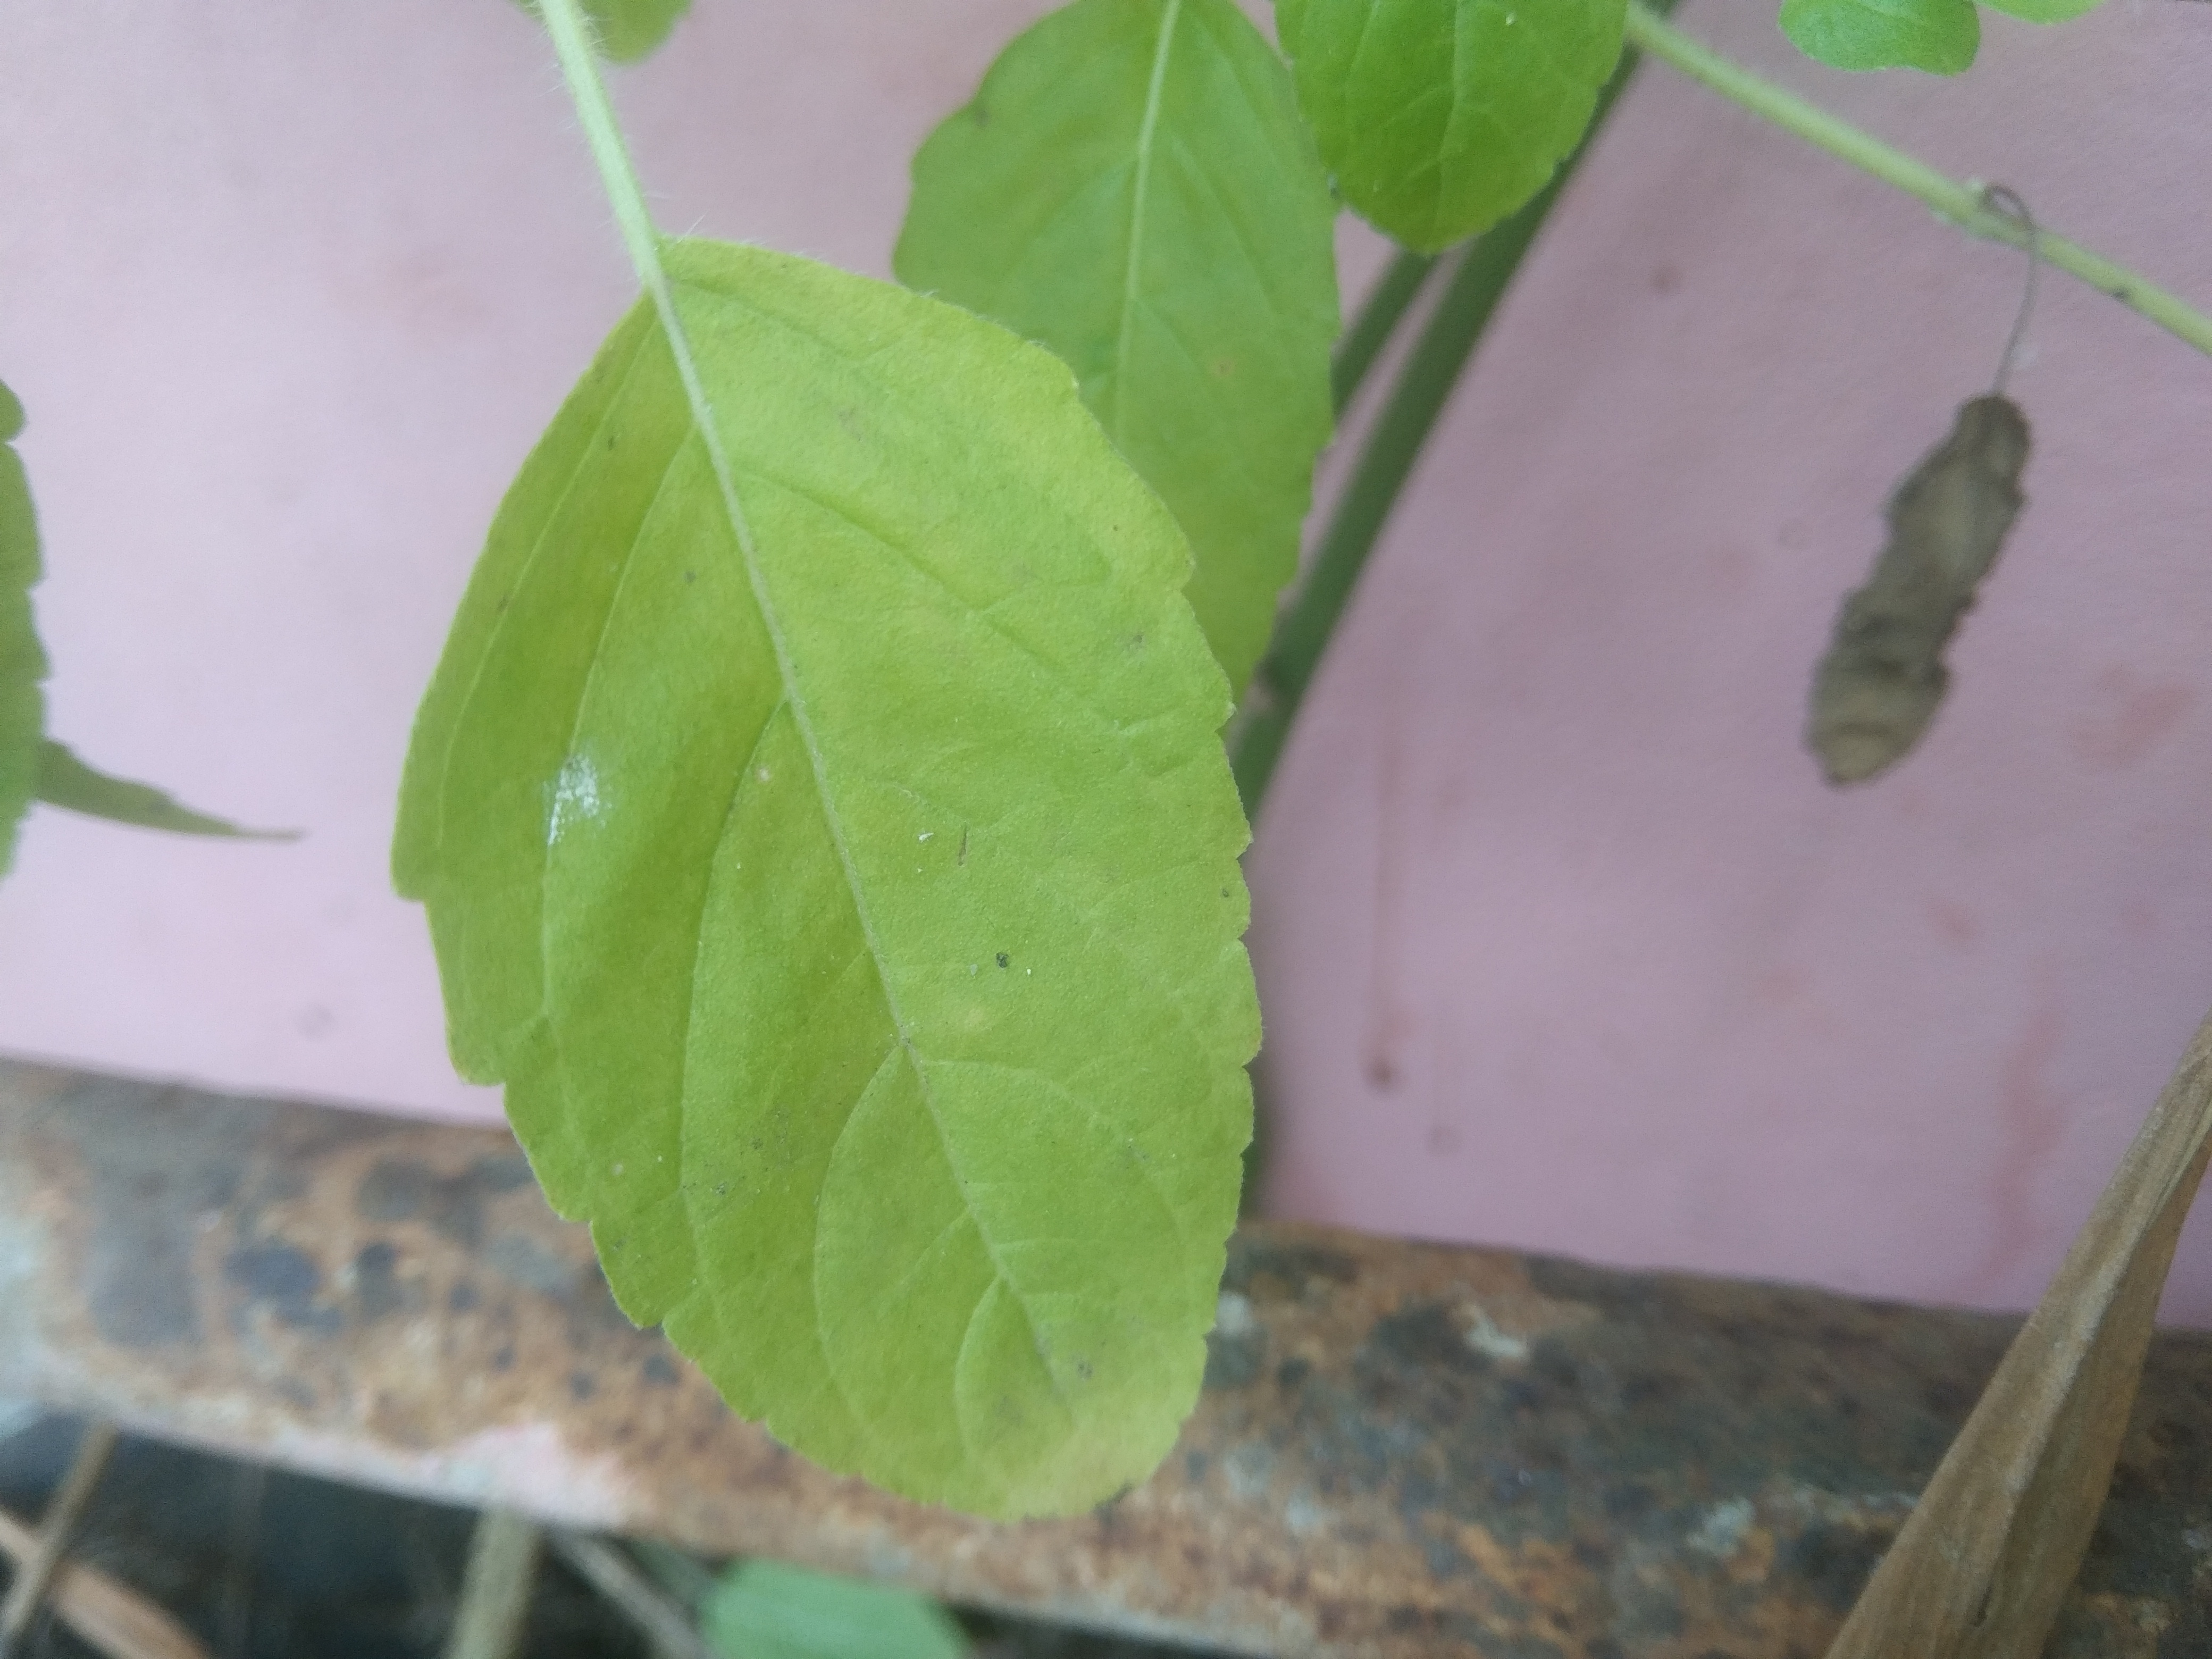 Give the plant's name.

tulshi
